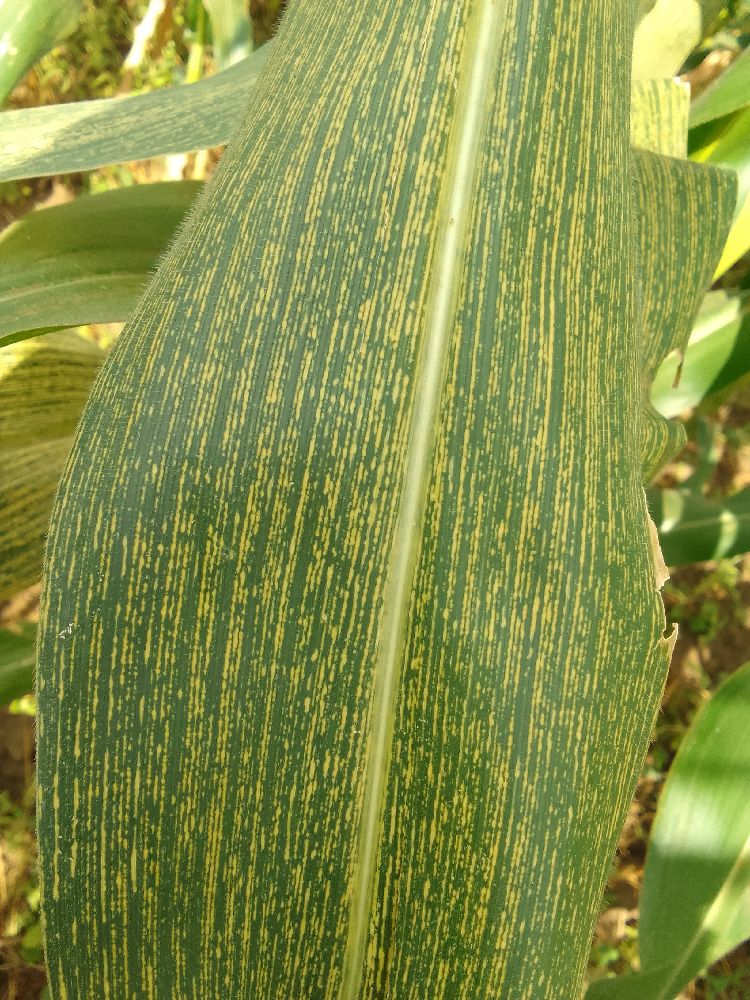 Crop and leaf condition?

maize, maize streak virus
